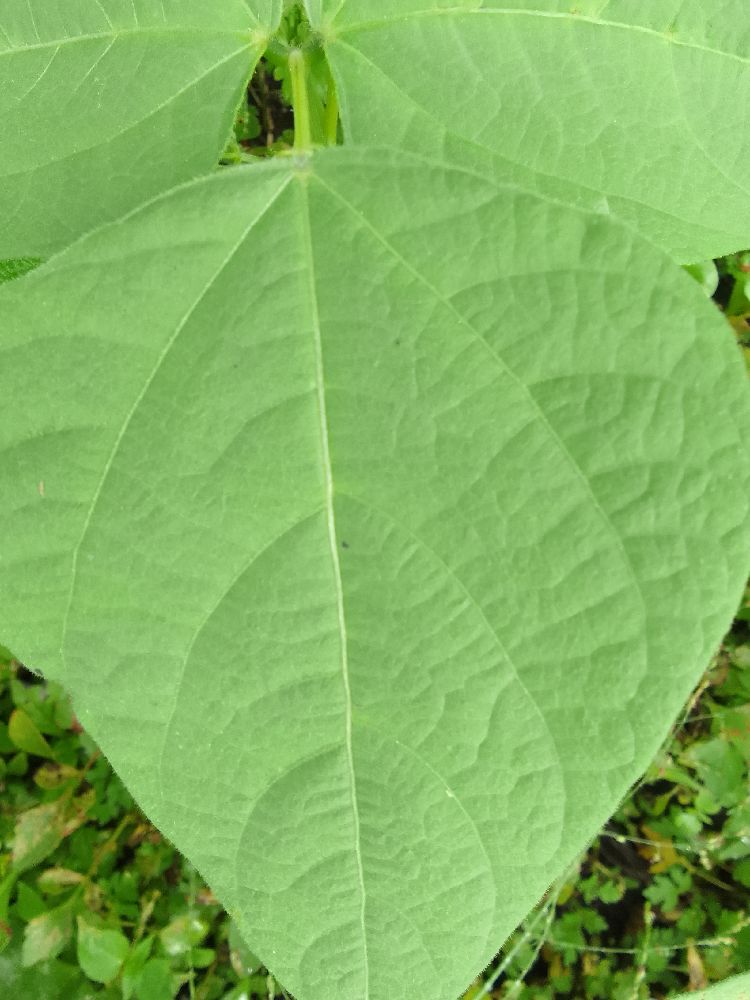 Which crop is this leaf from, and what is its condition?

common bean, healthy
